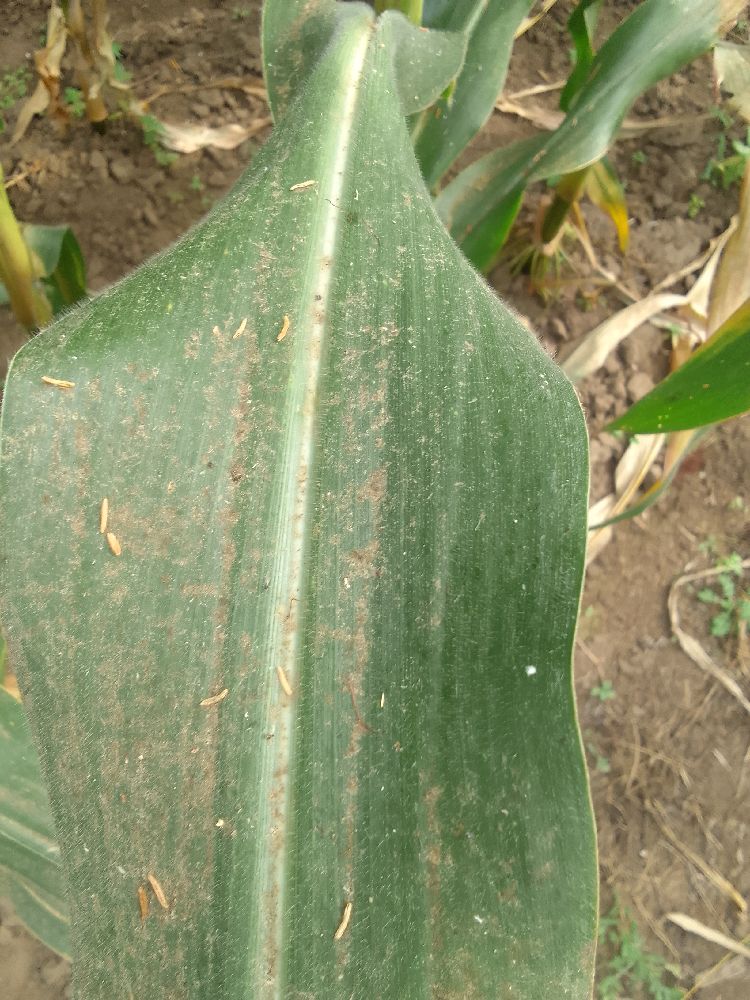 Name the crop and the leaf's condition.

maize, healthy
